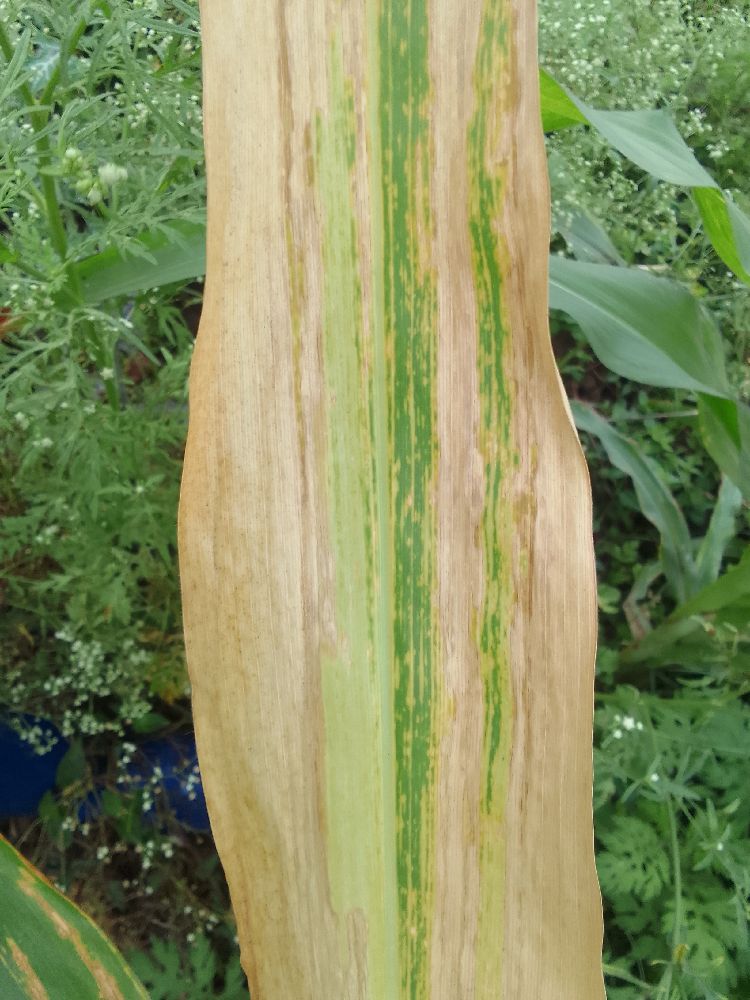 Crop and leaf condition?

maize, maize lethal necrosis
